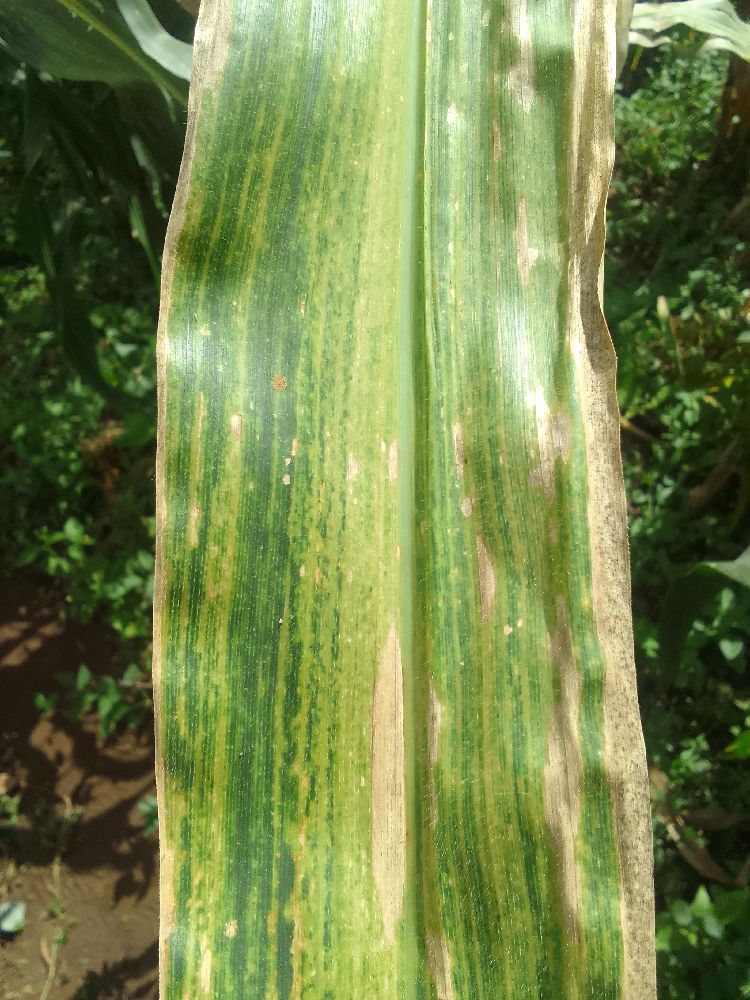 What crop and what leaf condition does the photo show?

maize, maize lethal necrosis
